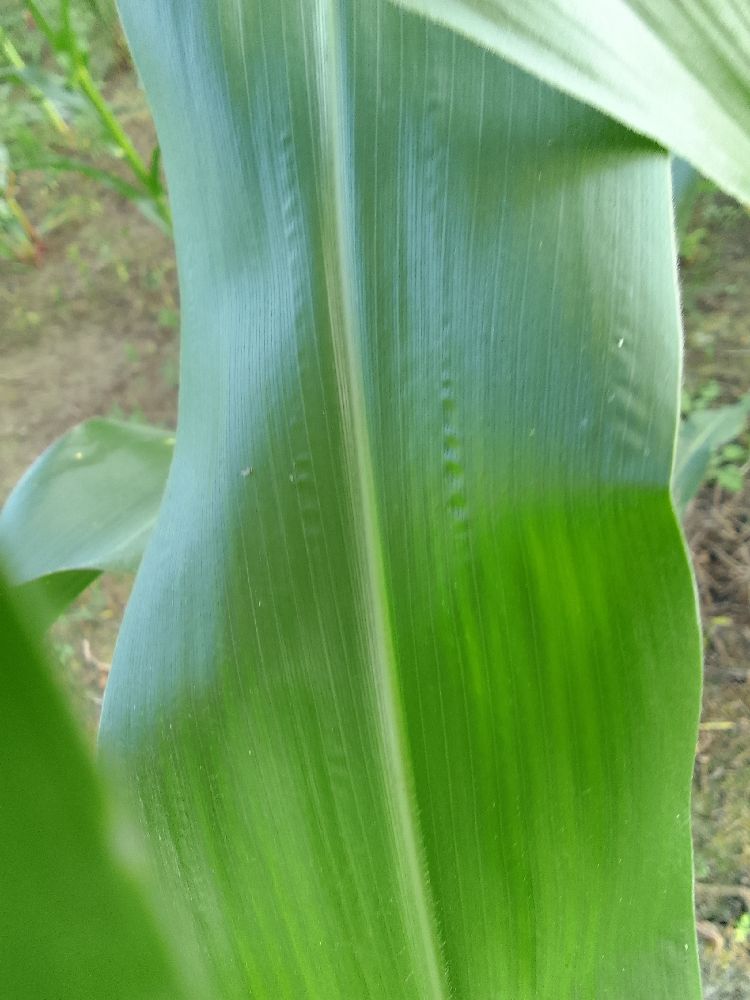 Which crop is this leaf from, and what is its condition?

maize, healthy
